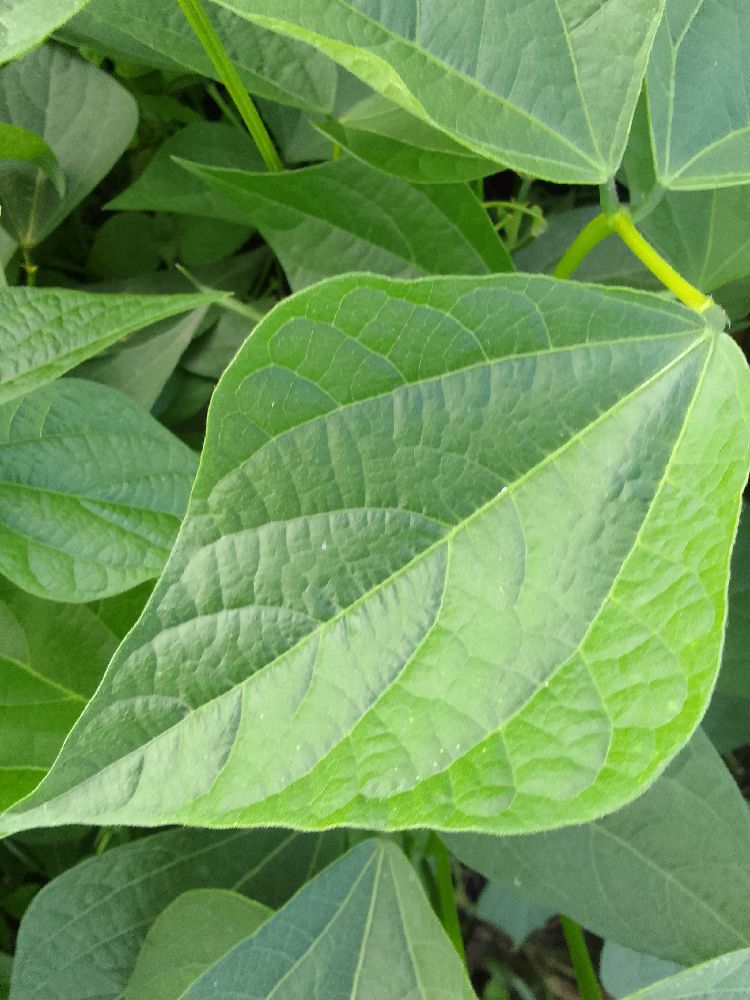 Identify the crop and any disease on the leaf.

common bean, healthy
